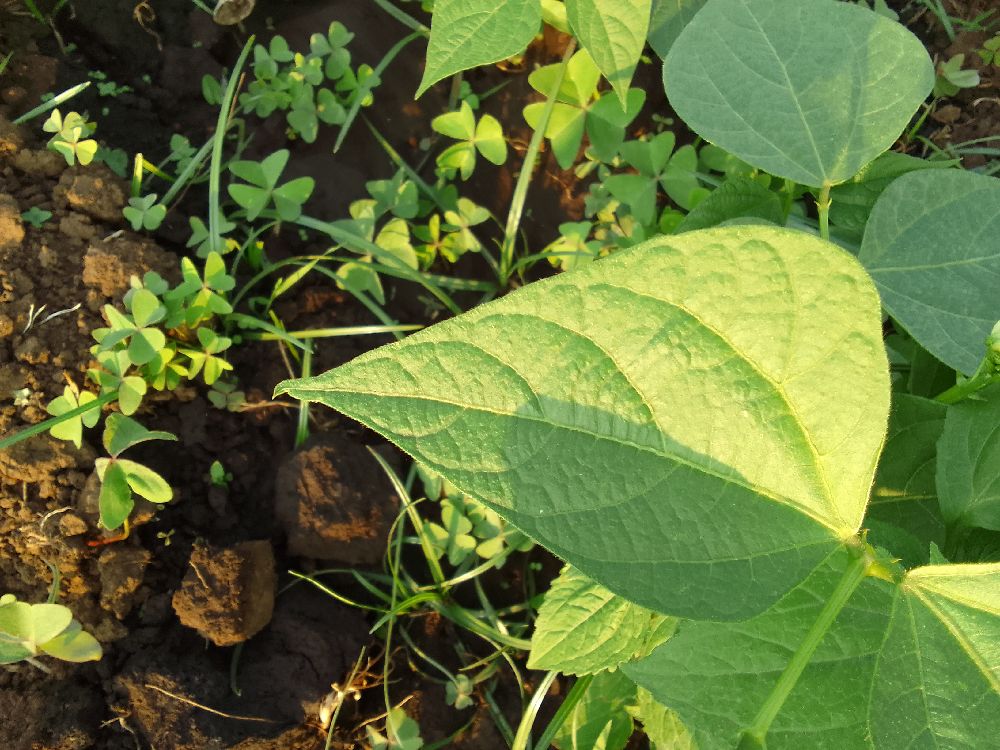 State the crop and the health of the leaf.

common bean, healthy
